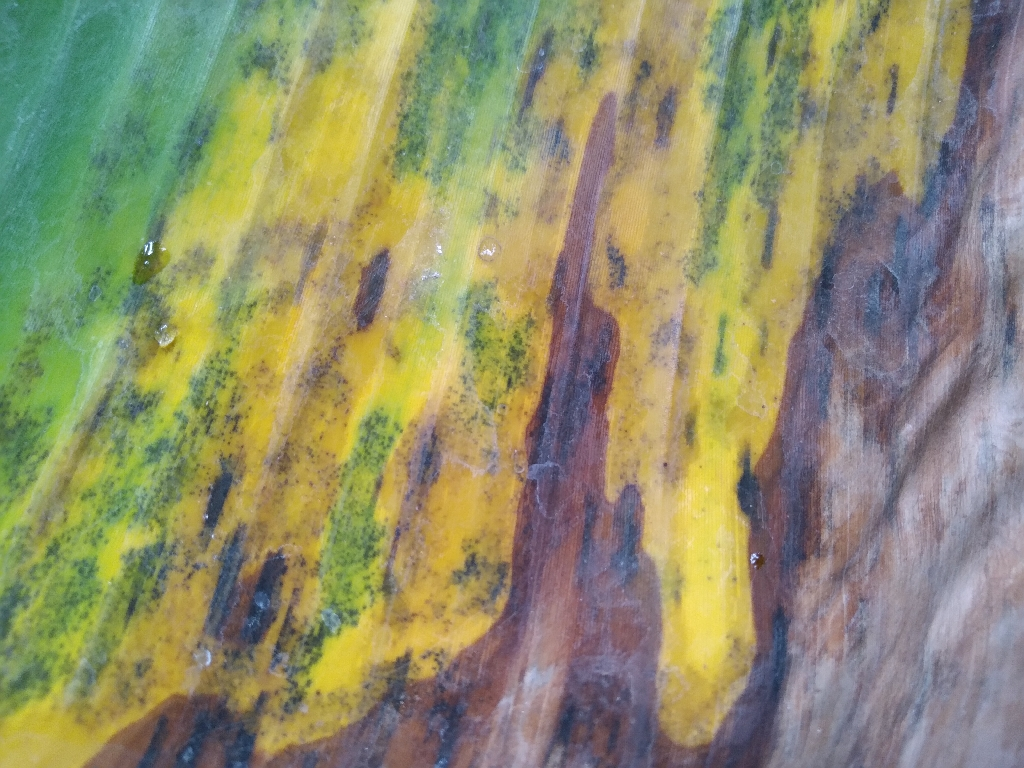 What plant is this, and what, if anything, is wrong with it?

banana, black sigatoka
